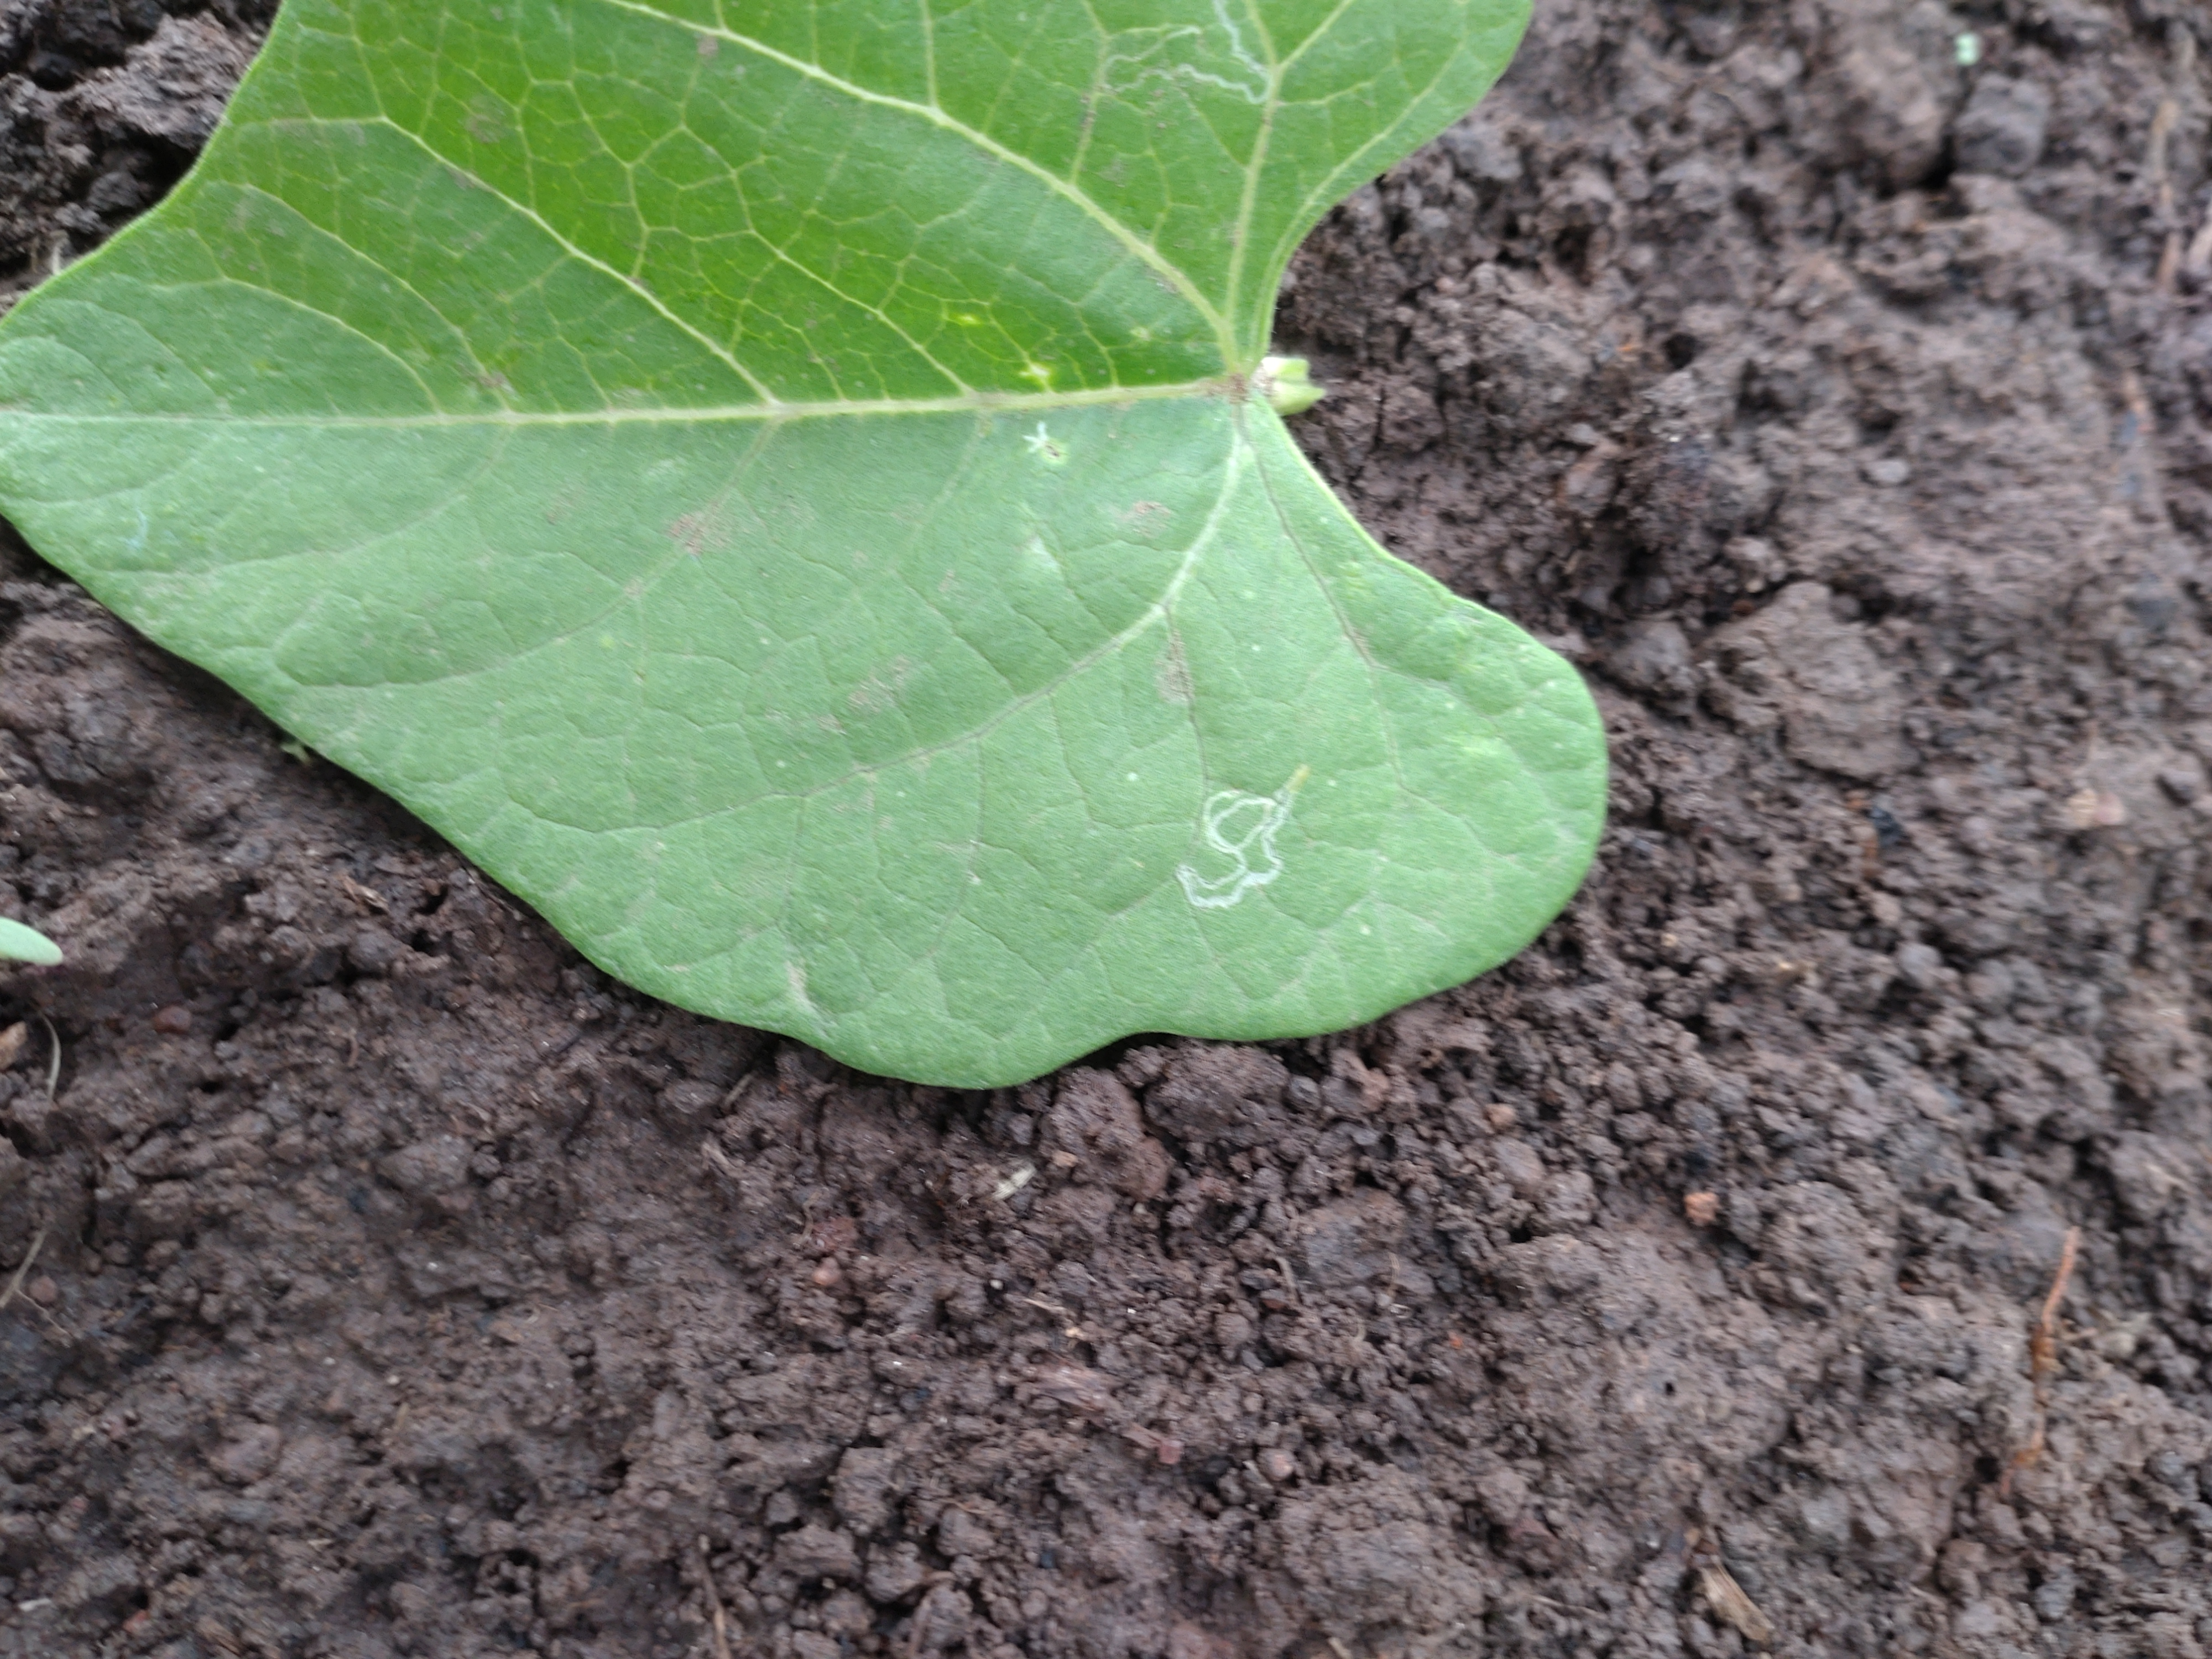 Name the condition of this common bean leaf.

healthy
